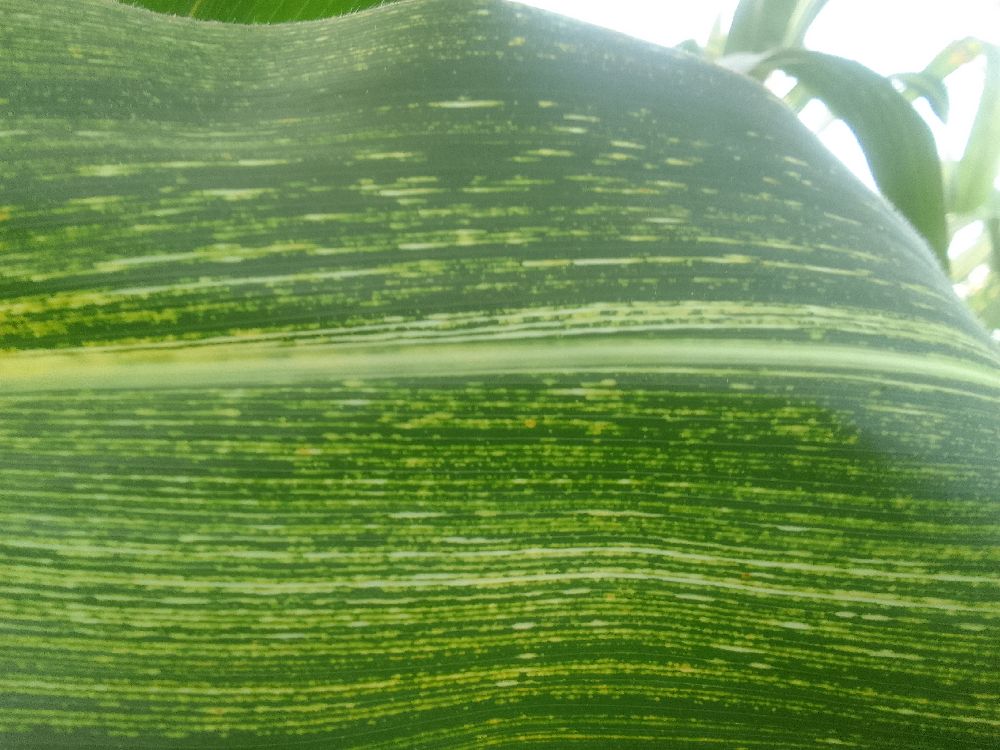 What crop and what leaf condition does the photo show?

maize, maize streak virus
